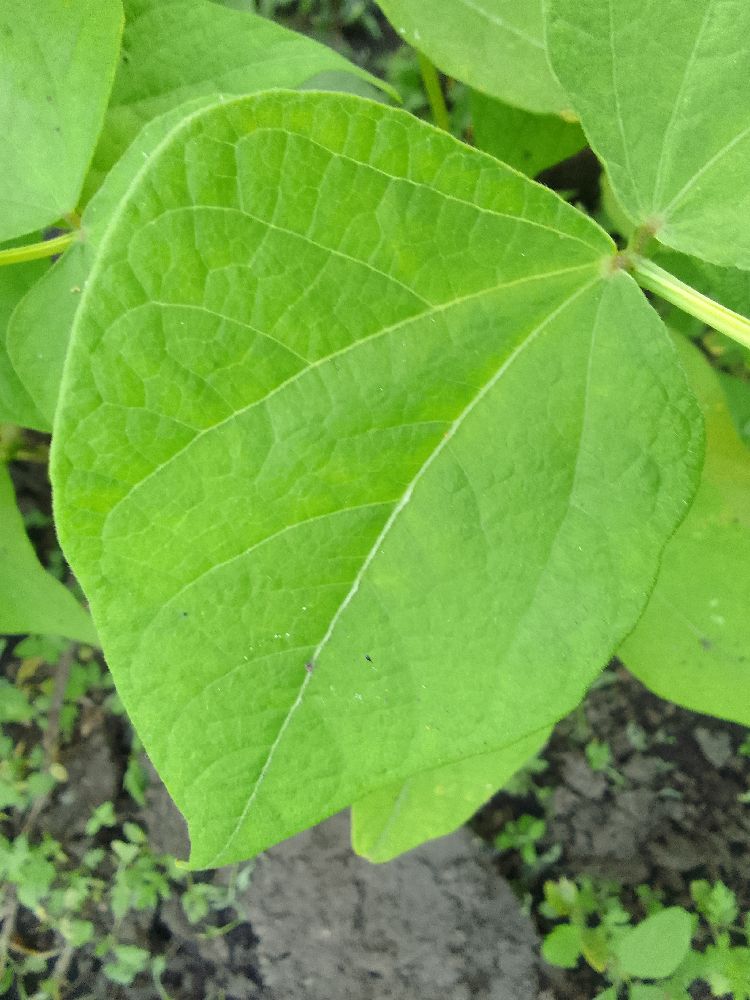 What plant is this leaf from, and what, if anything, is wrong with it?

common bean, healthy
